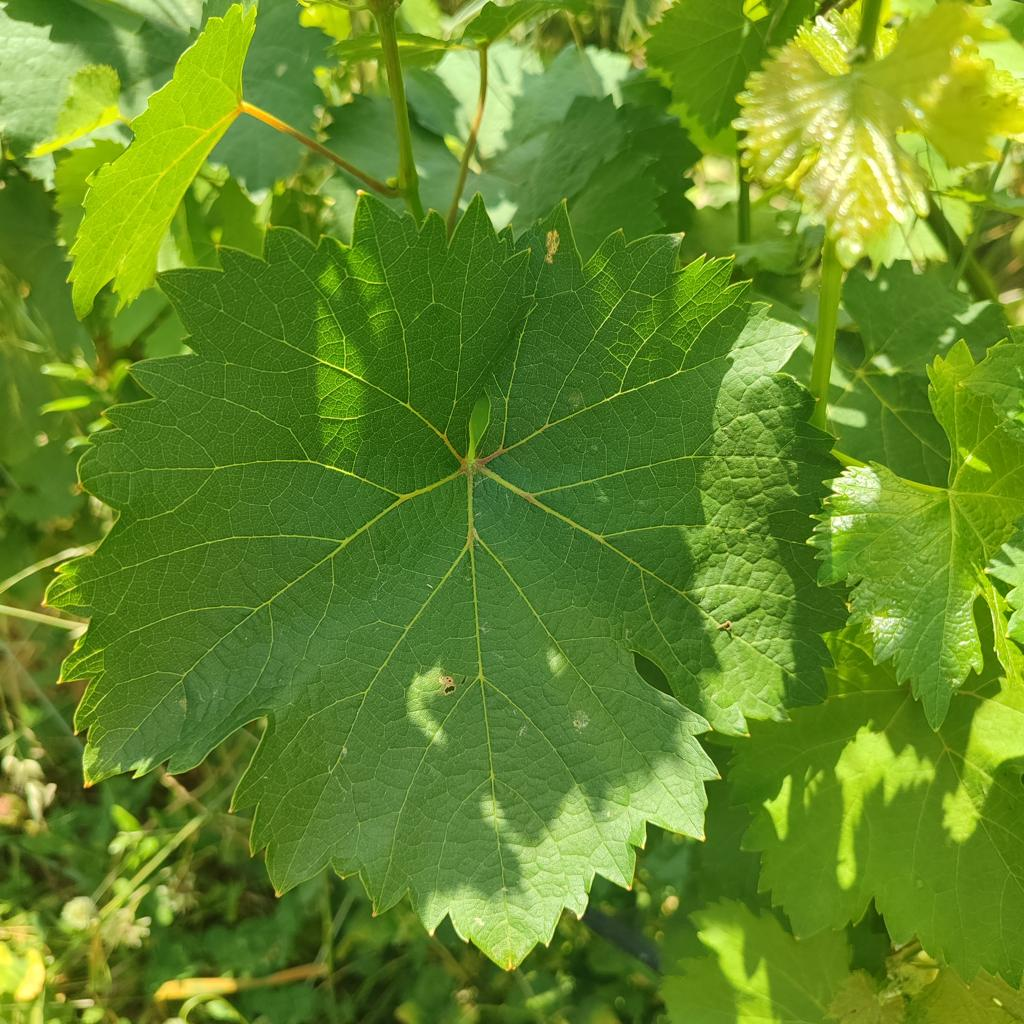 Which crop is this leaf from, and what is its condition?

grapevine, healthy
